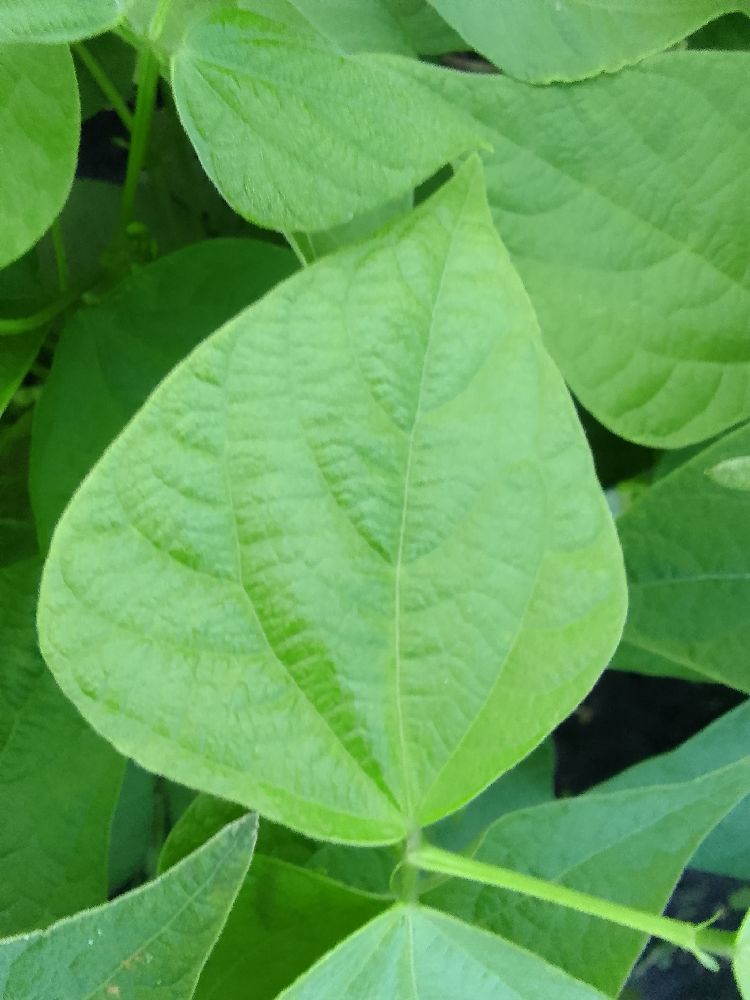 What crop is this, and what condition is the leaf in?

common bean, healthy
